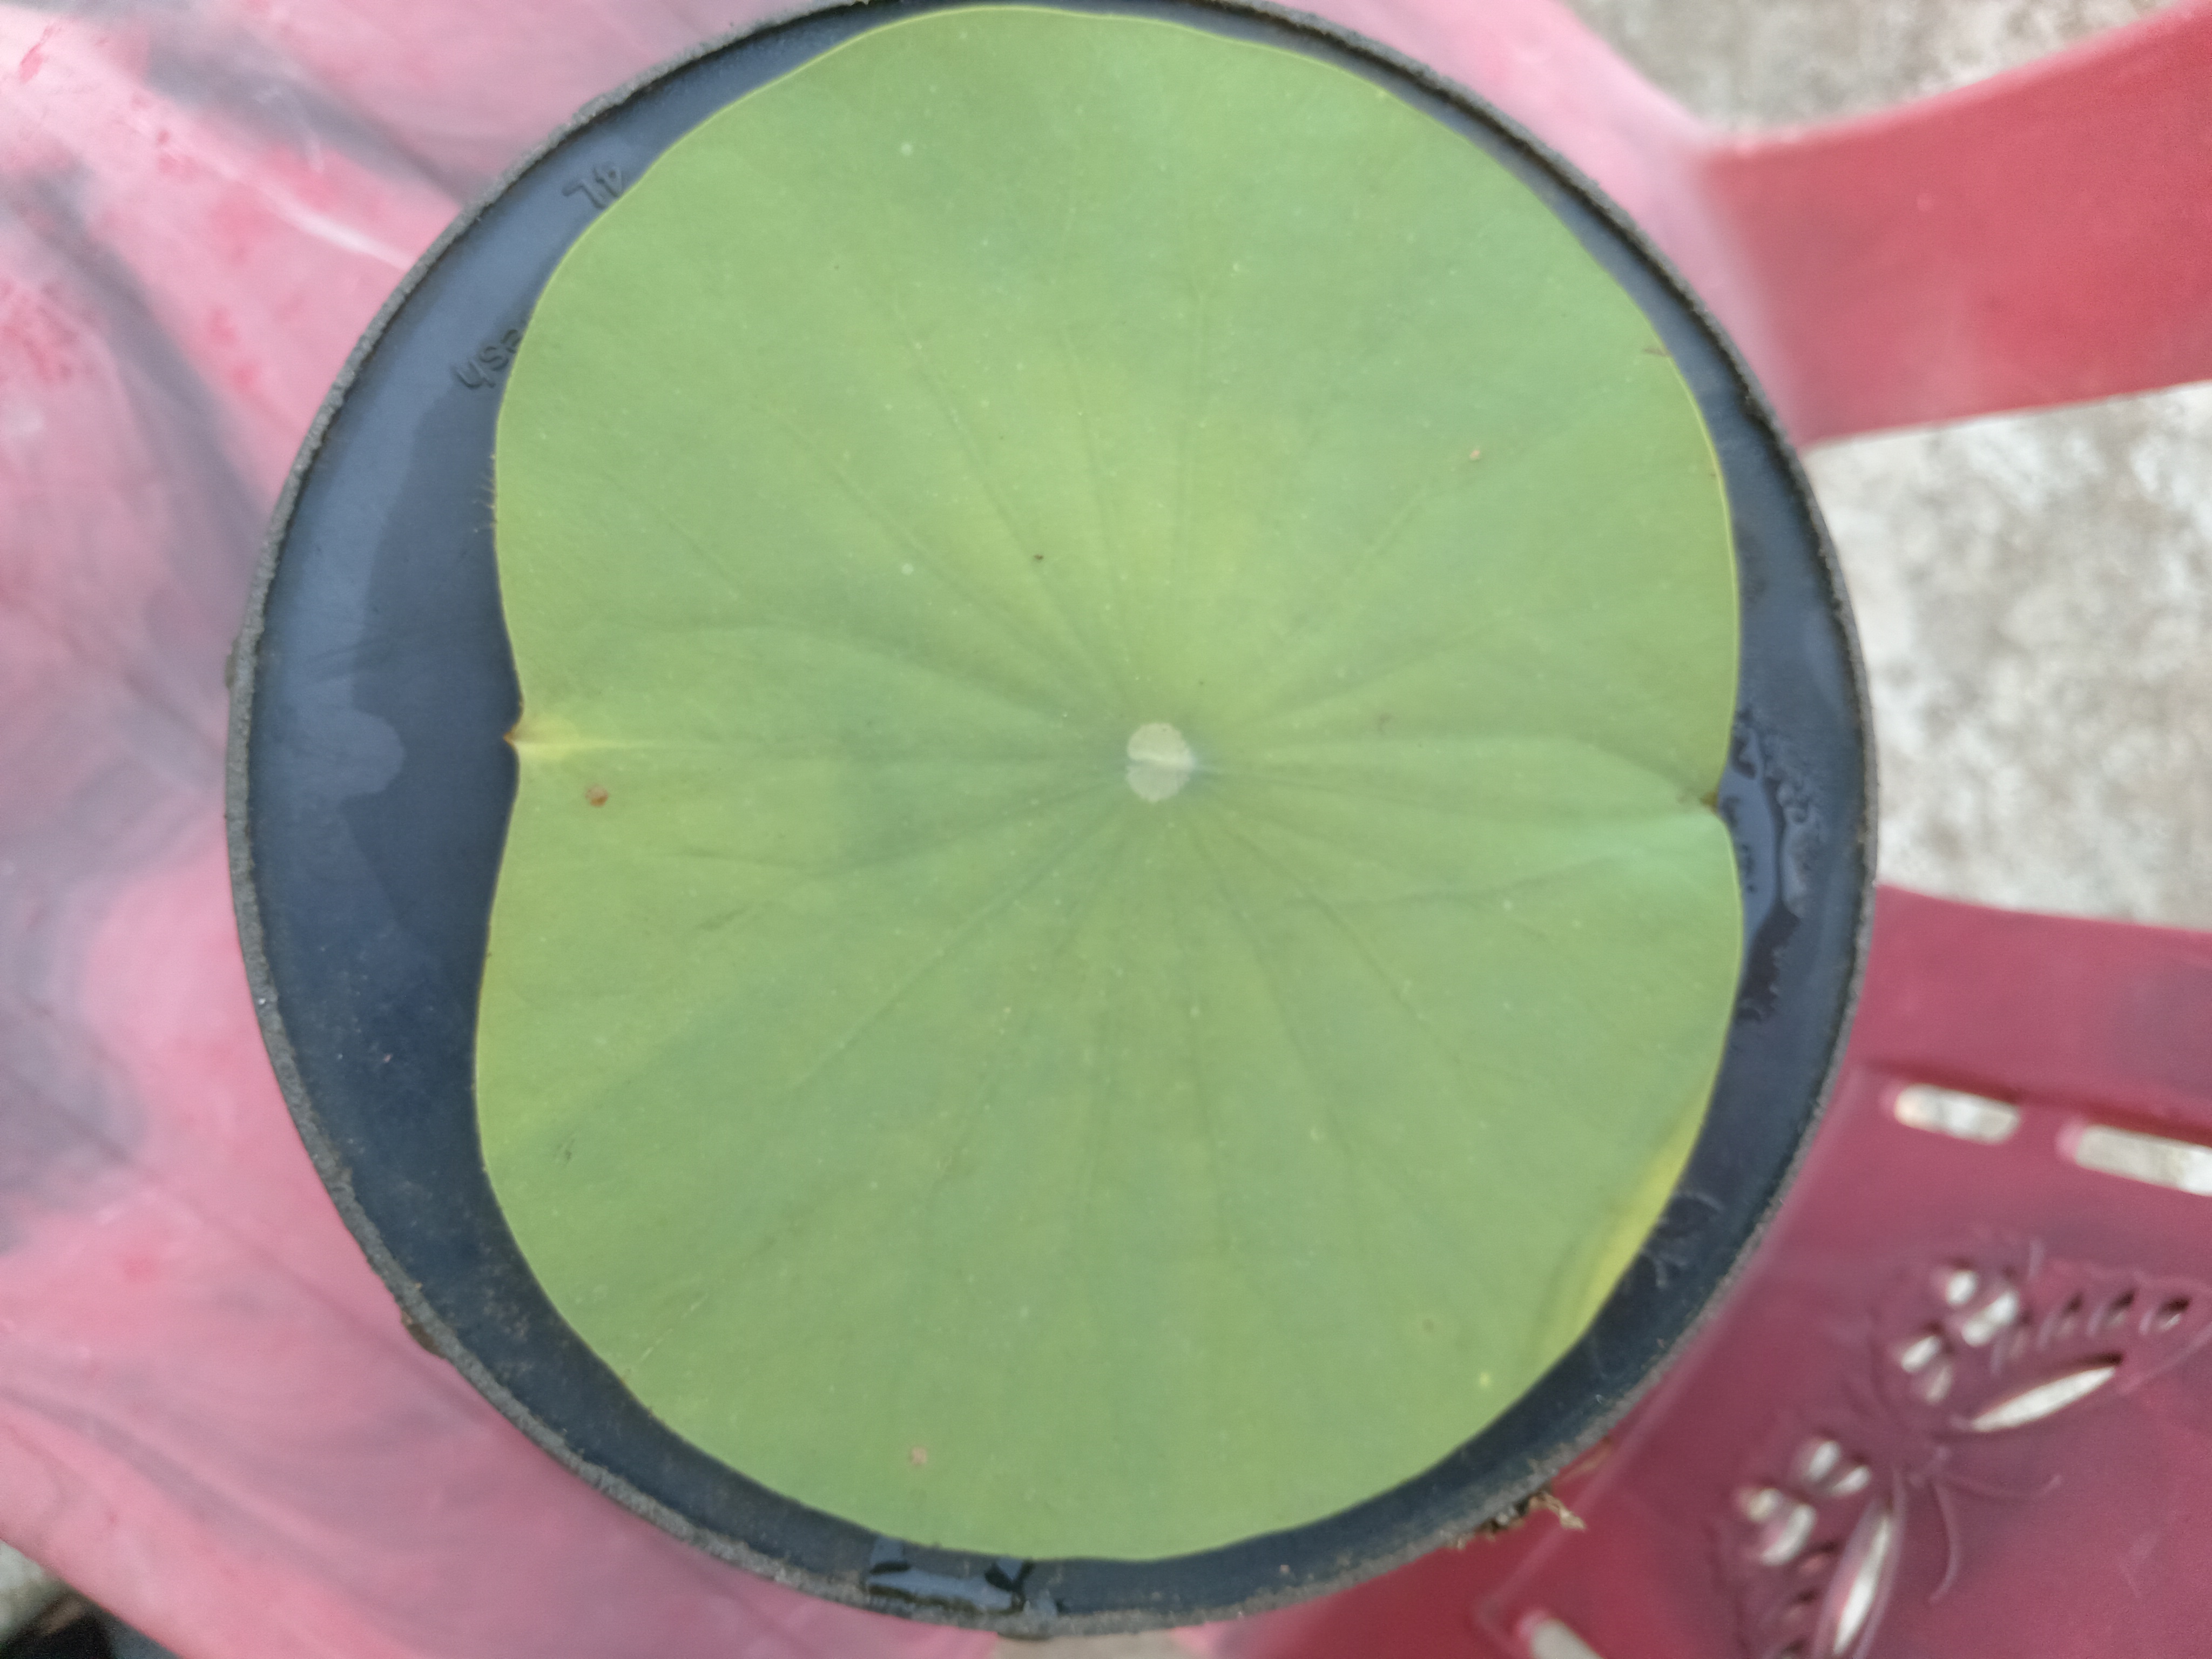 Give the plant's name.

lotus
